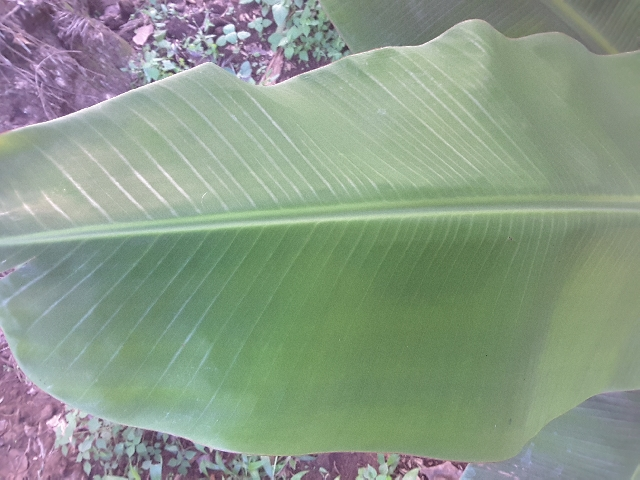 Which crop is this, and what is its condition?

banana, healthy
